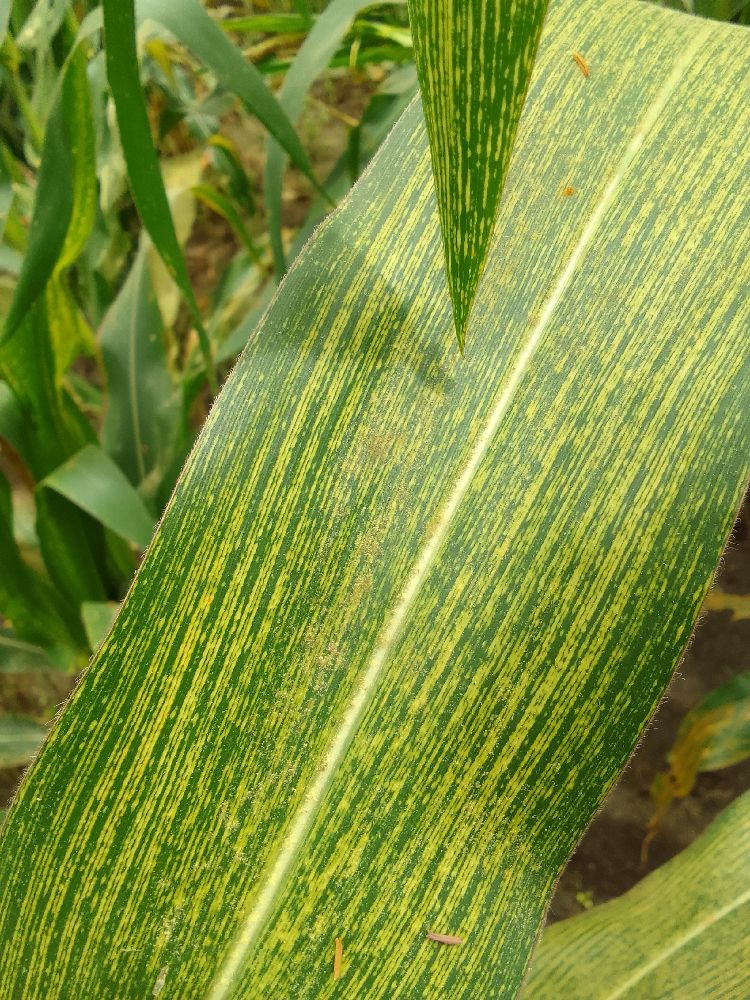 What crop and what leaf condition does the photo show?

maize, maize streak virus
